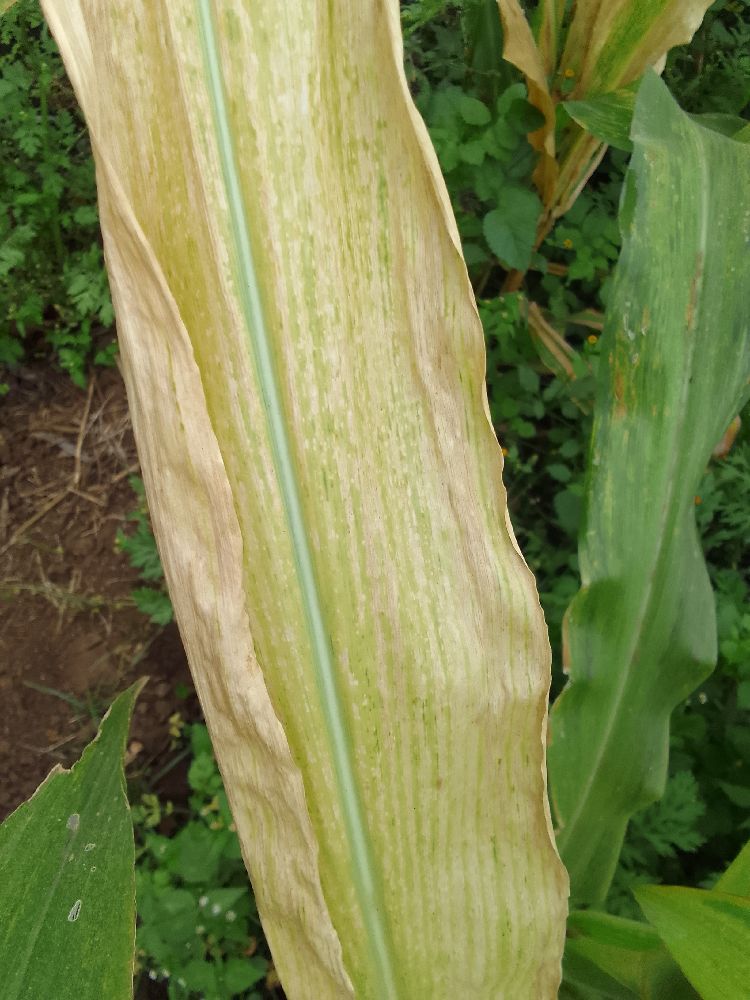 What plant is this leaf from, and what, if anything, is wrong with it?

maize, maize lethal necrosis
